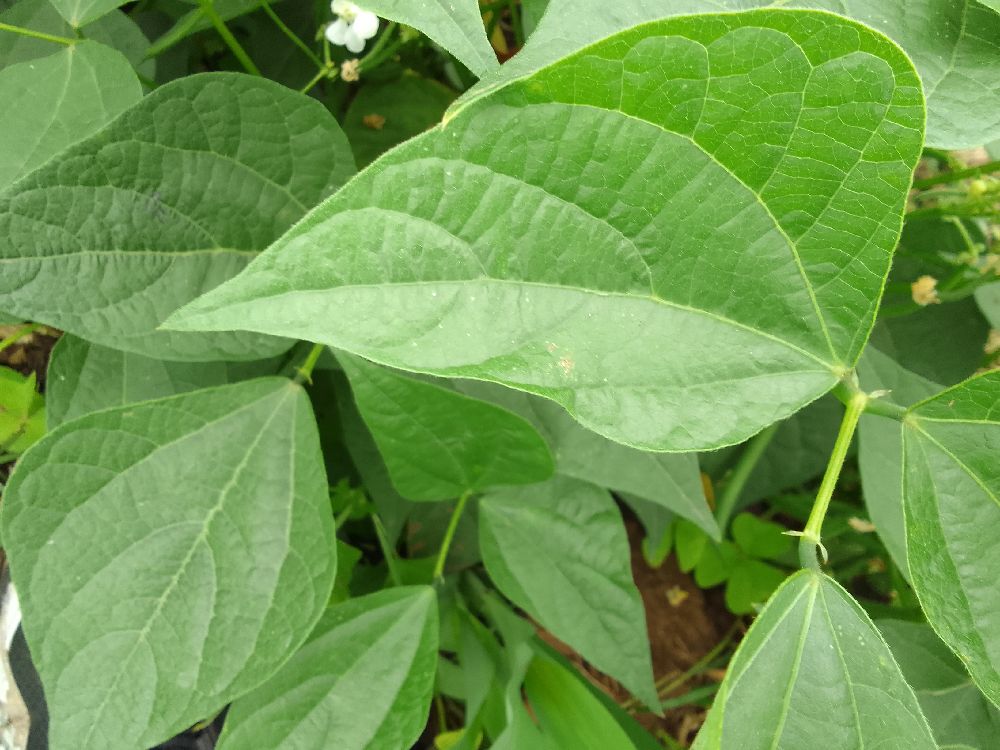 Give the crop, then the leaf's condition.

common bean, healthy
